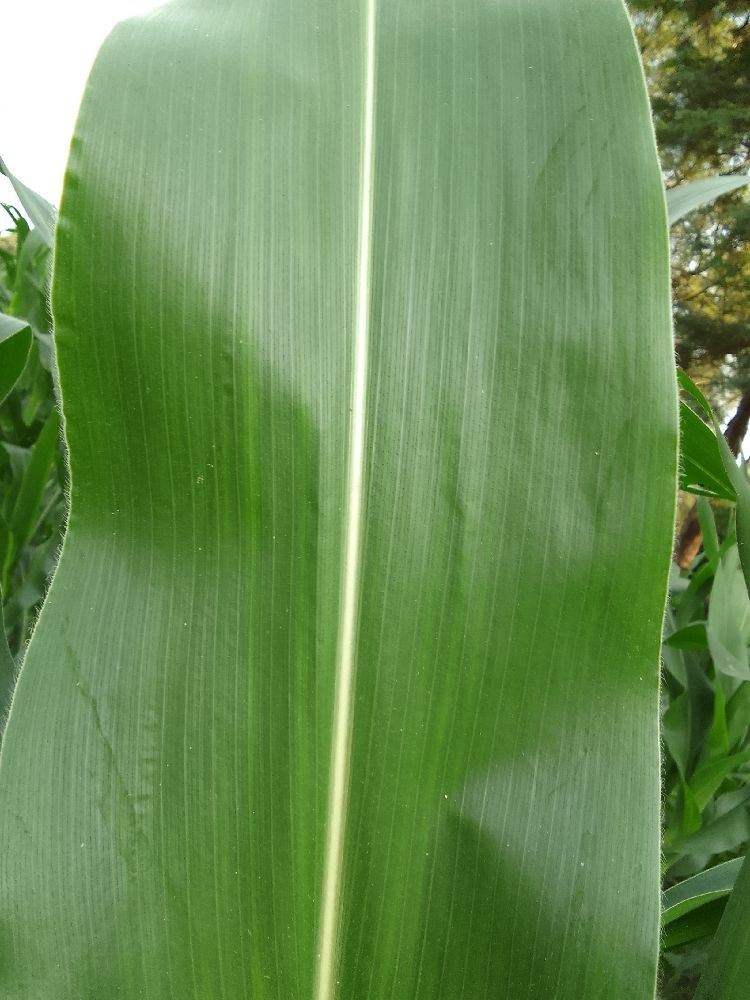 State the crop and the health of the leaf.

maize, healthy
